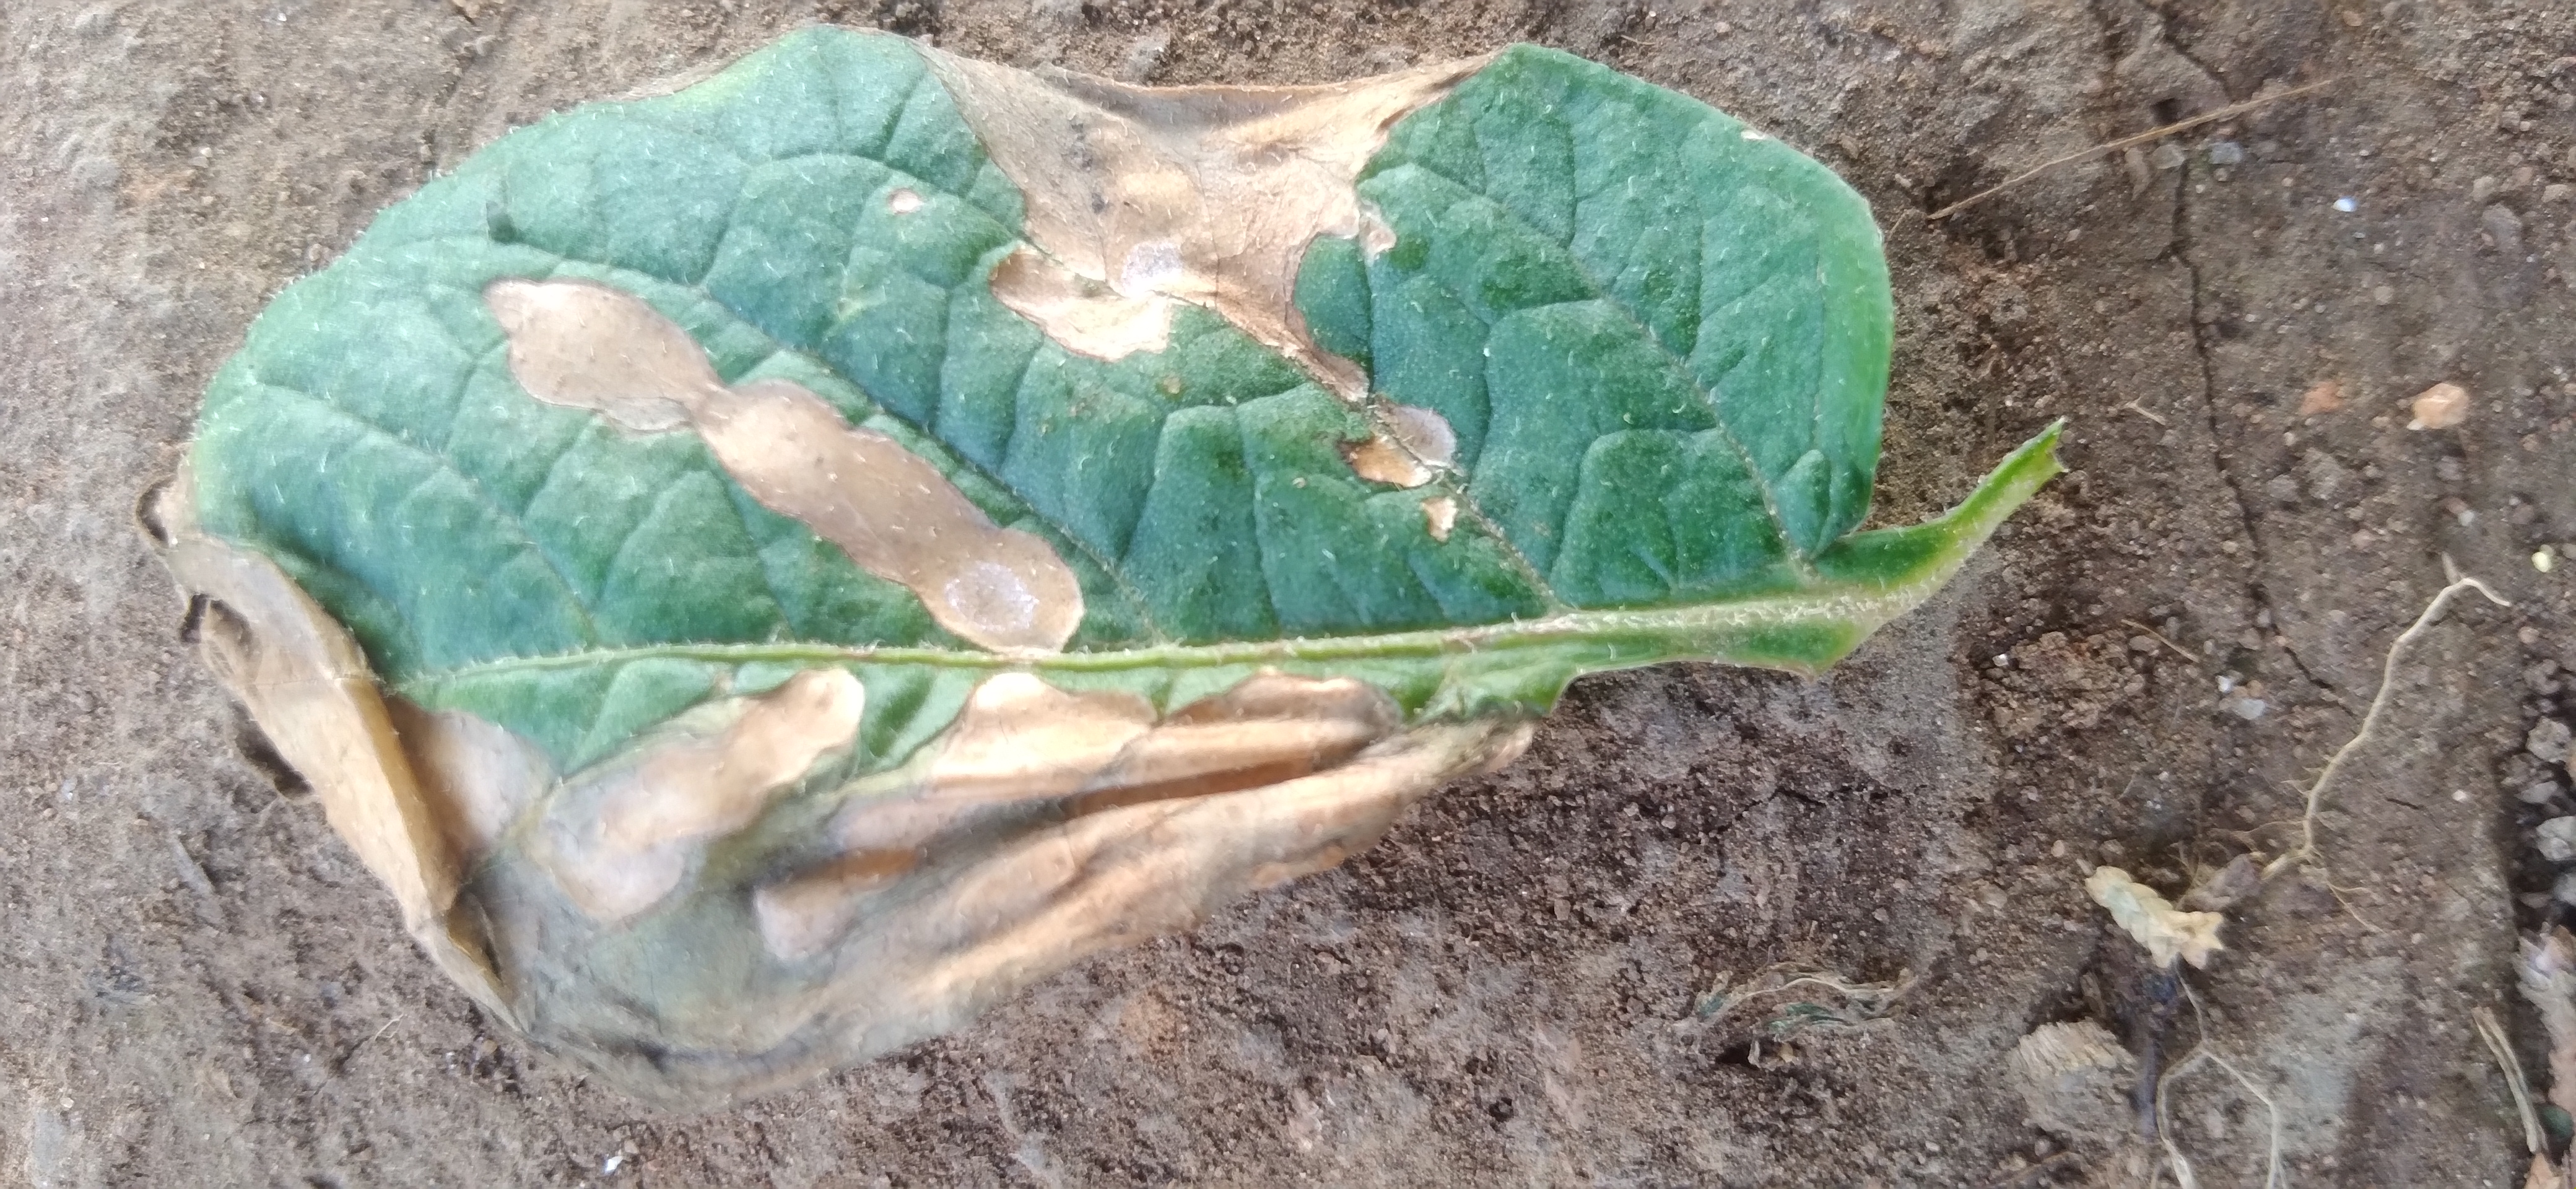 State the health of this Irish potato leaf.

early blight
